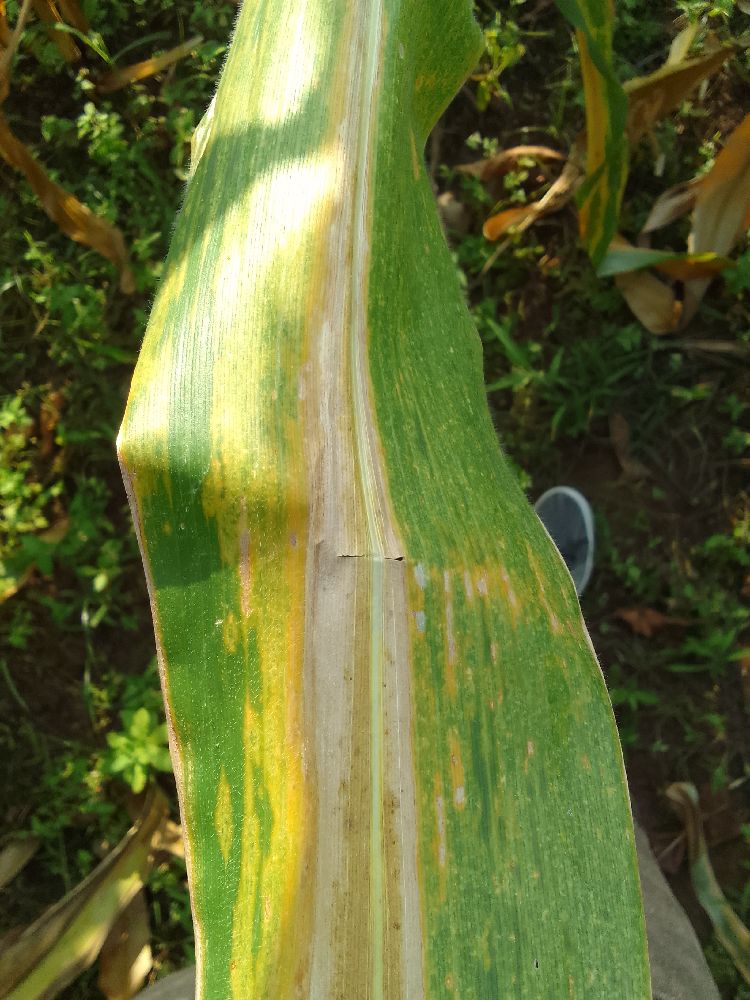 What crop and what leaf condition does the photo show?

maize, maize lethal necrosis
